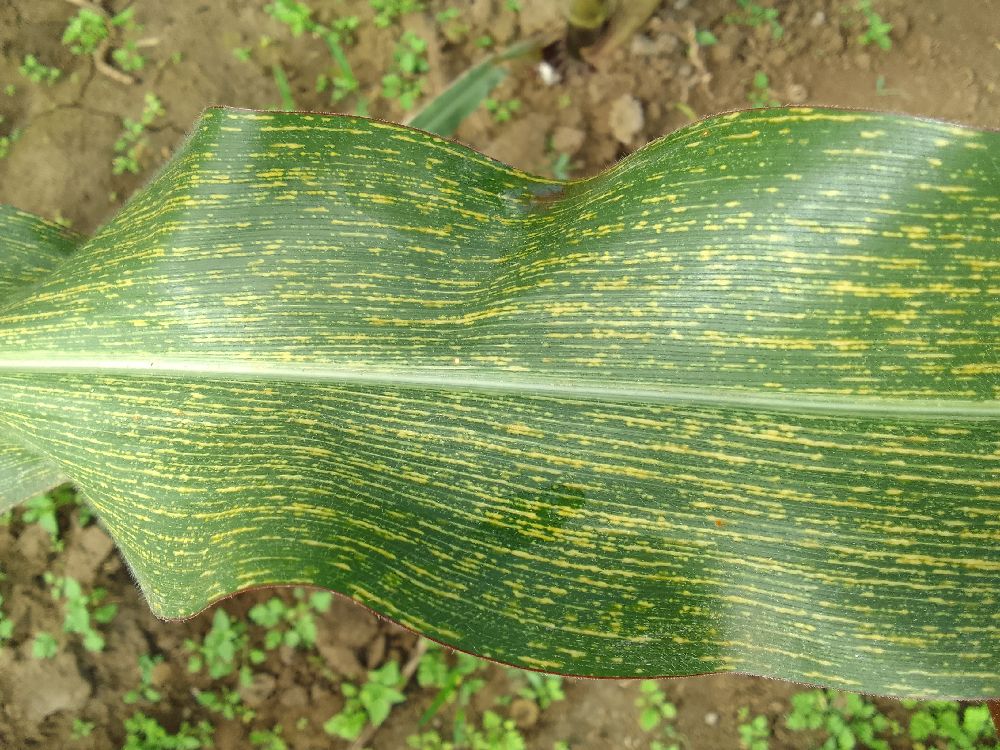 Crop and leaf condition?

maize, maize streak virus
